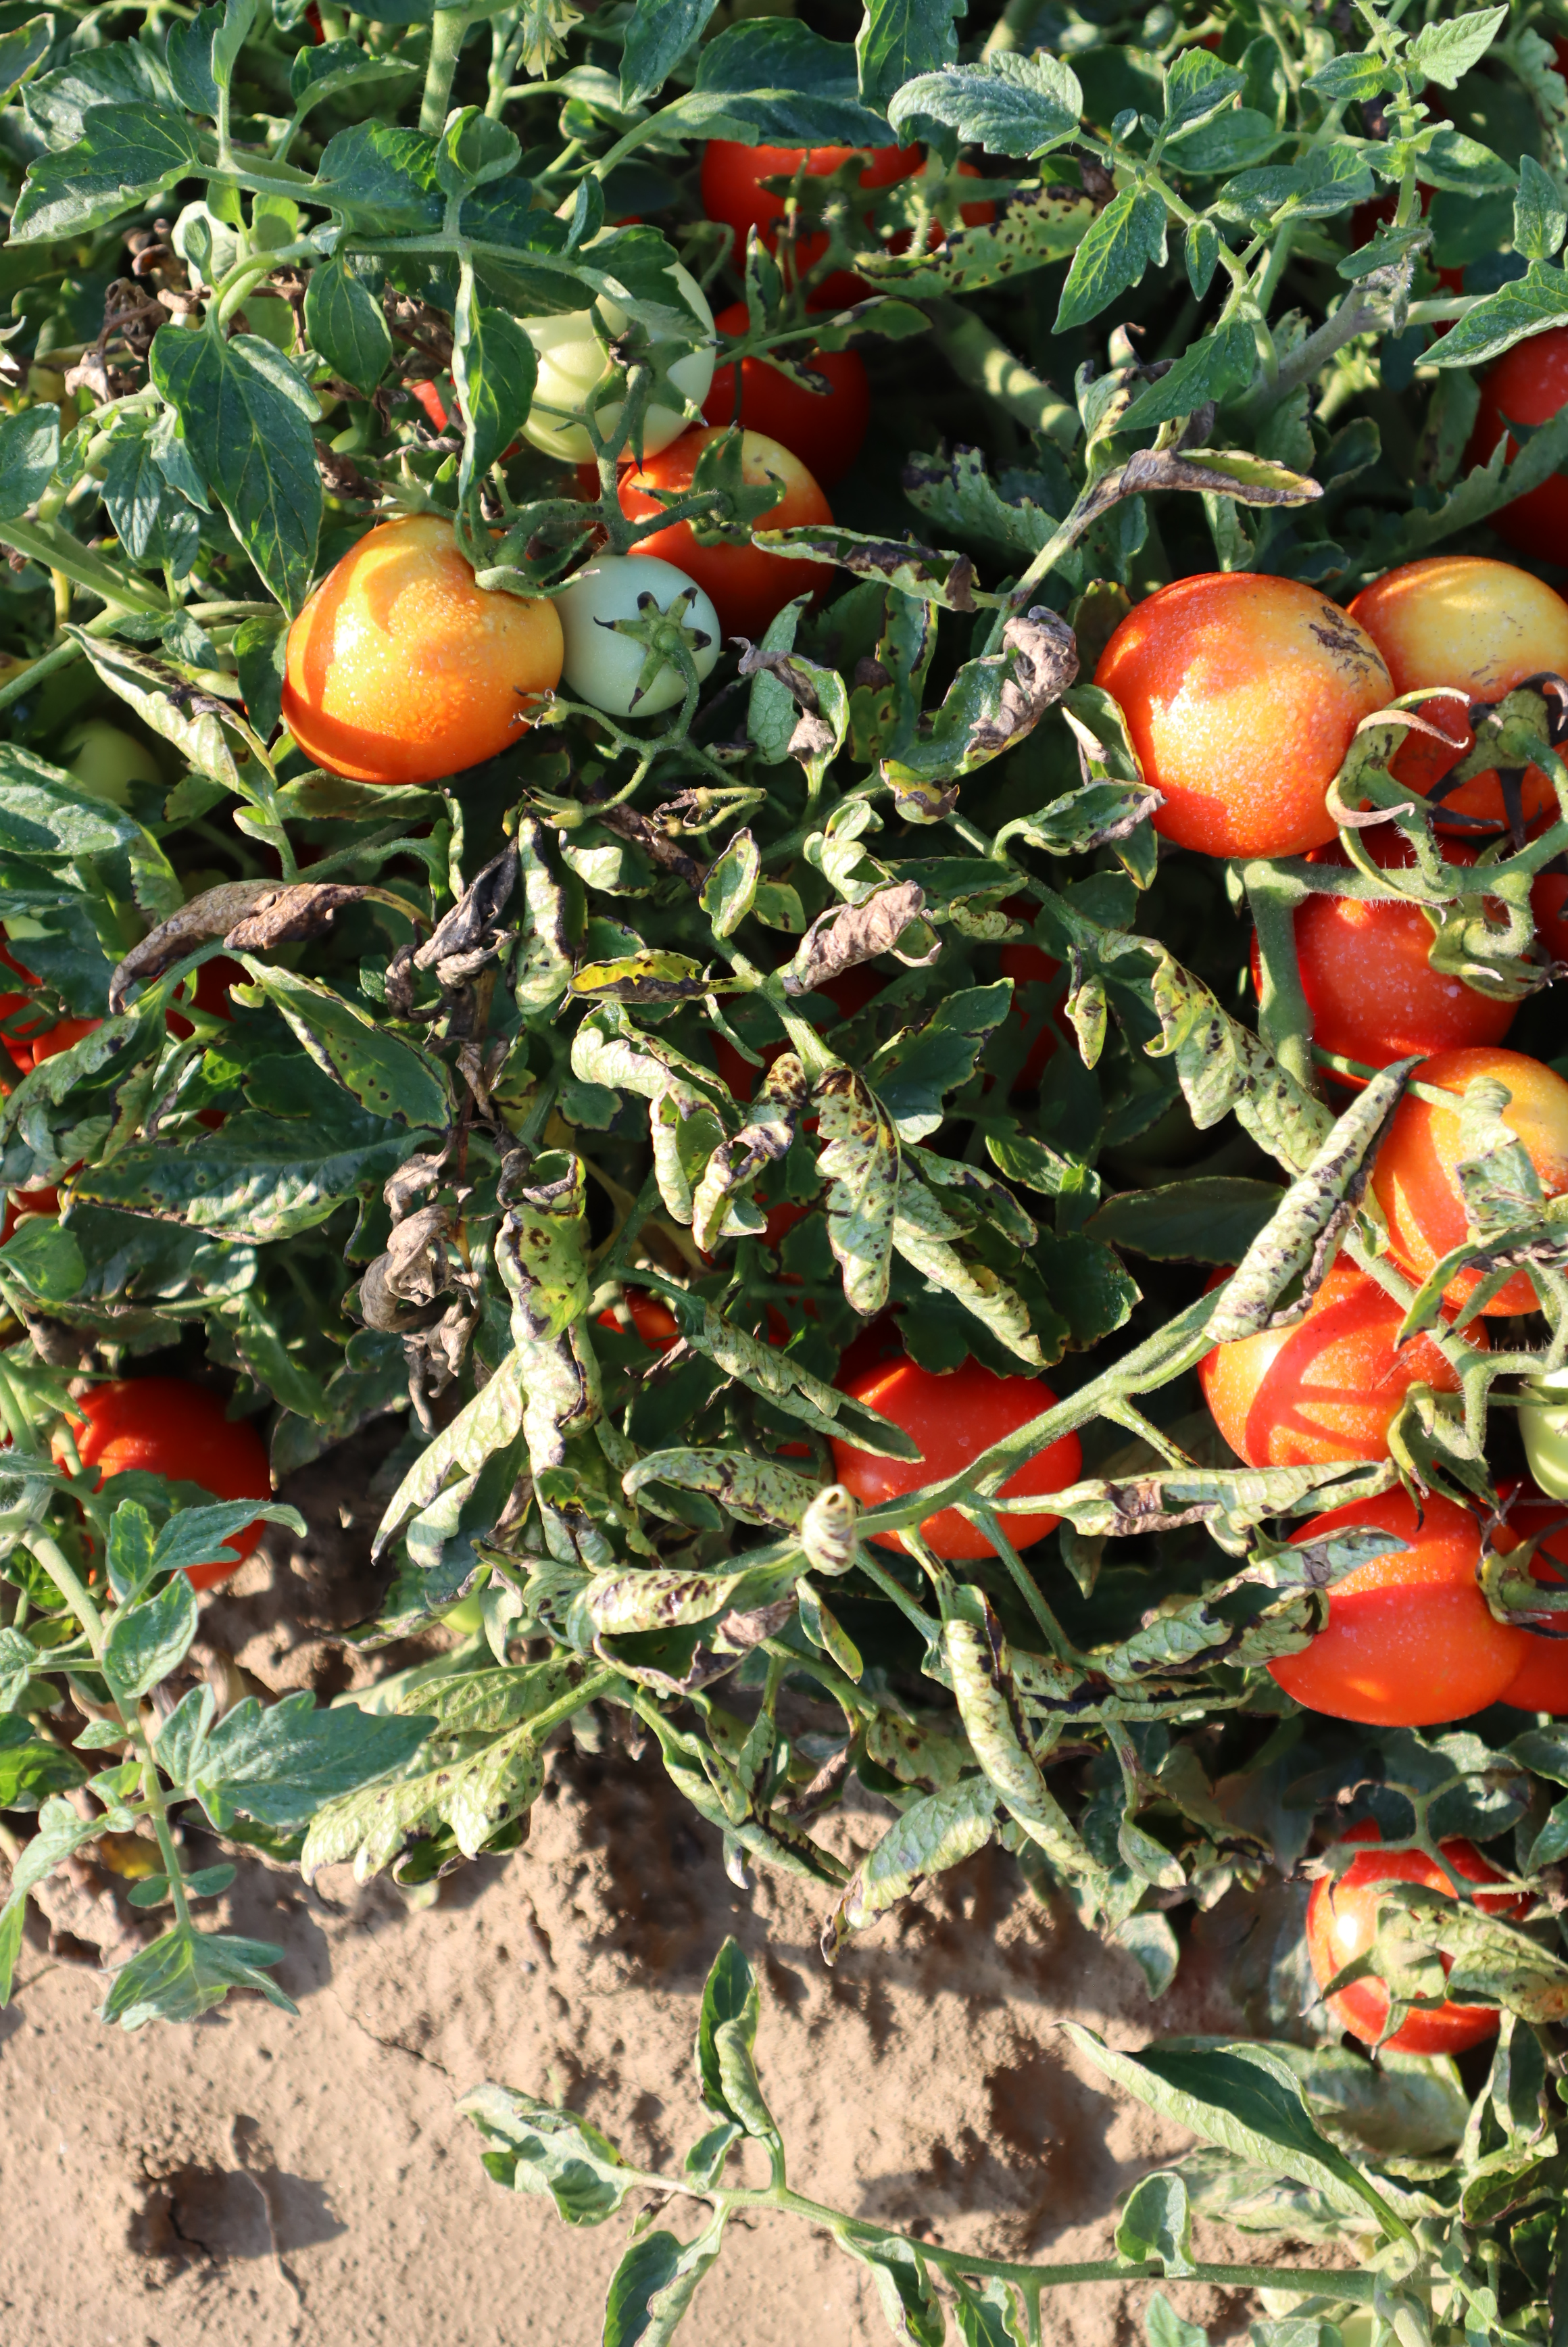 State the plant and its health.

tomato, bacterial spot, drought
